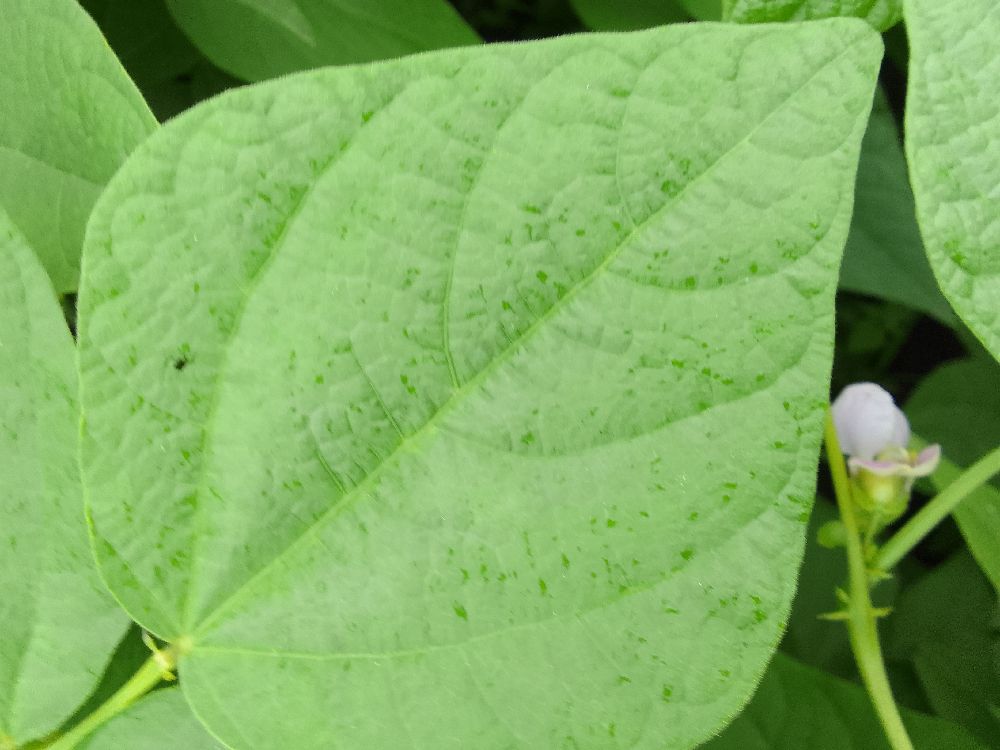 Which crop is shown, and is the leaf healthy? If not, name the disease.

common bean, healthy
